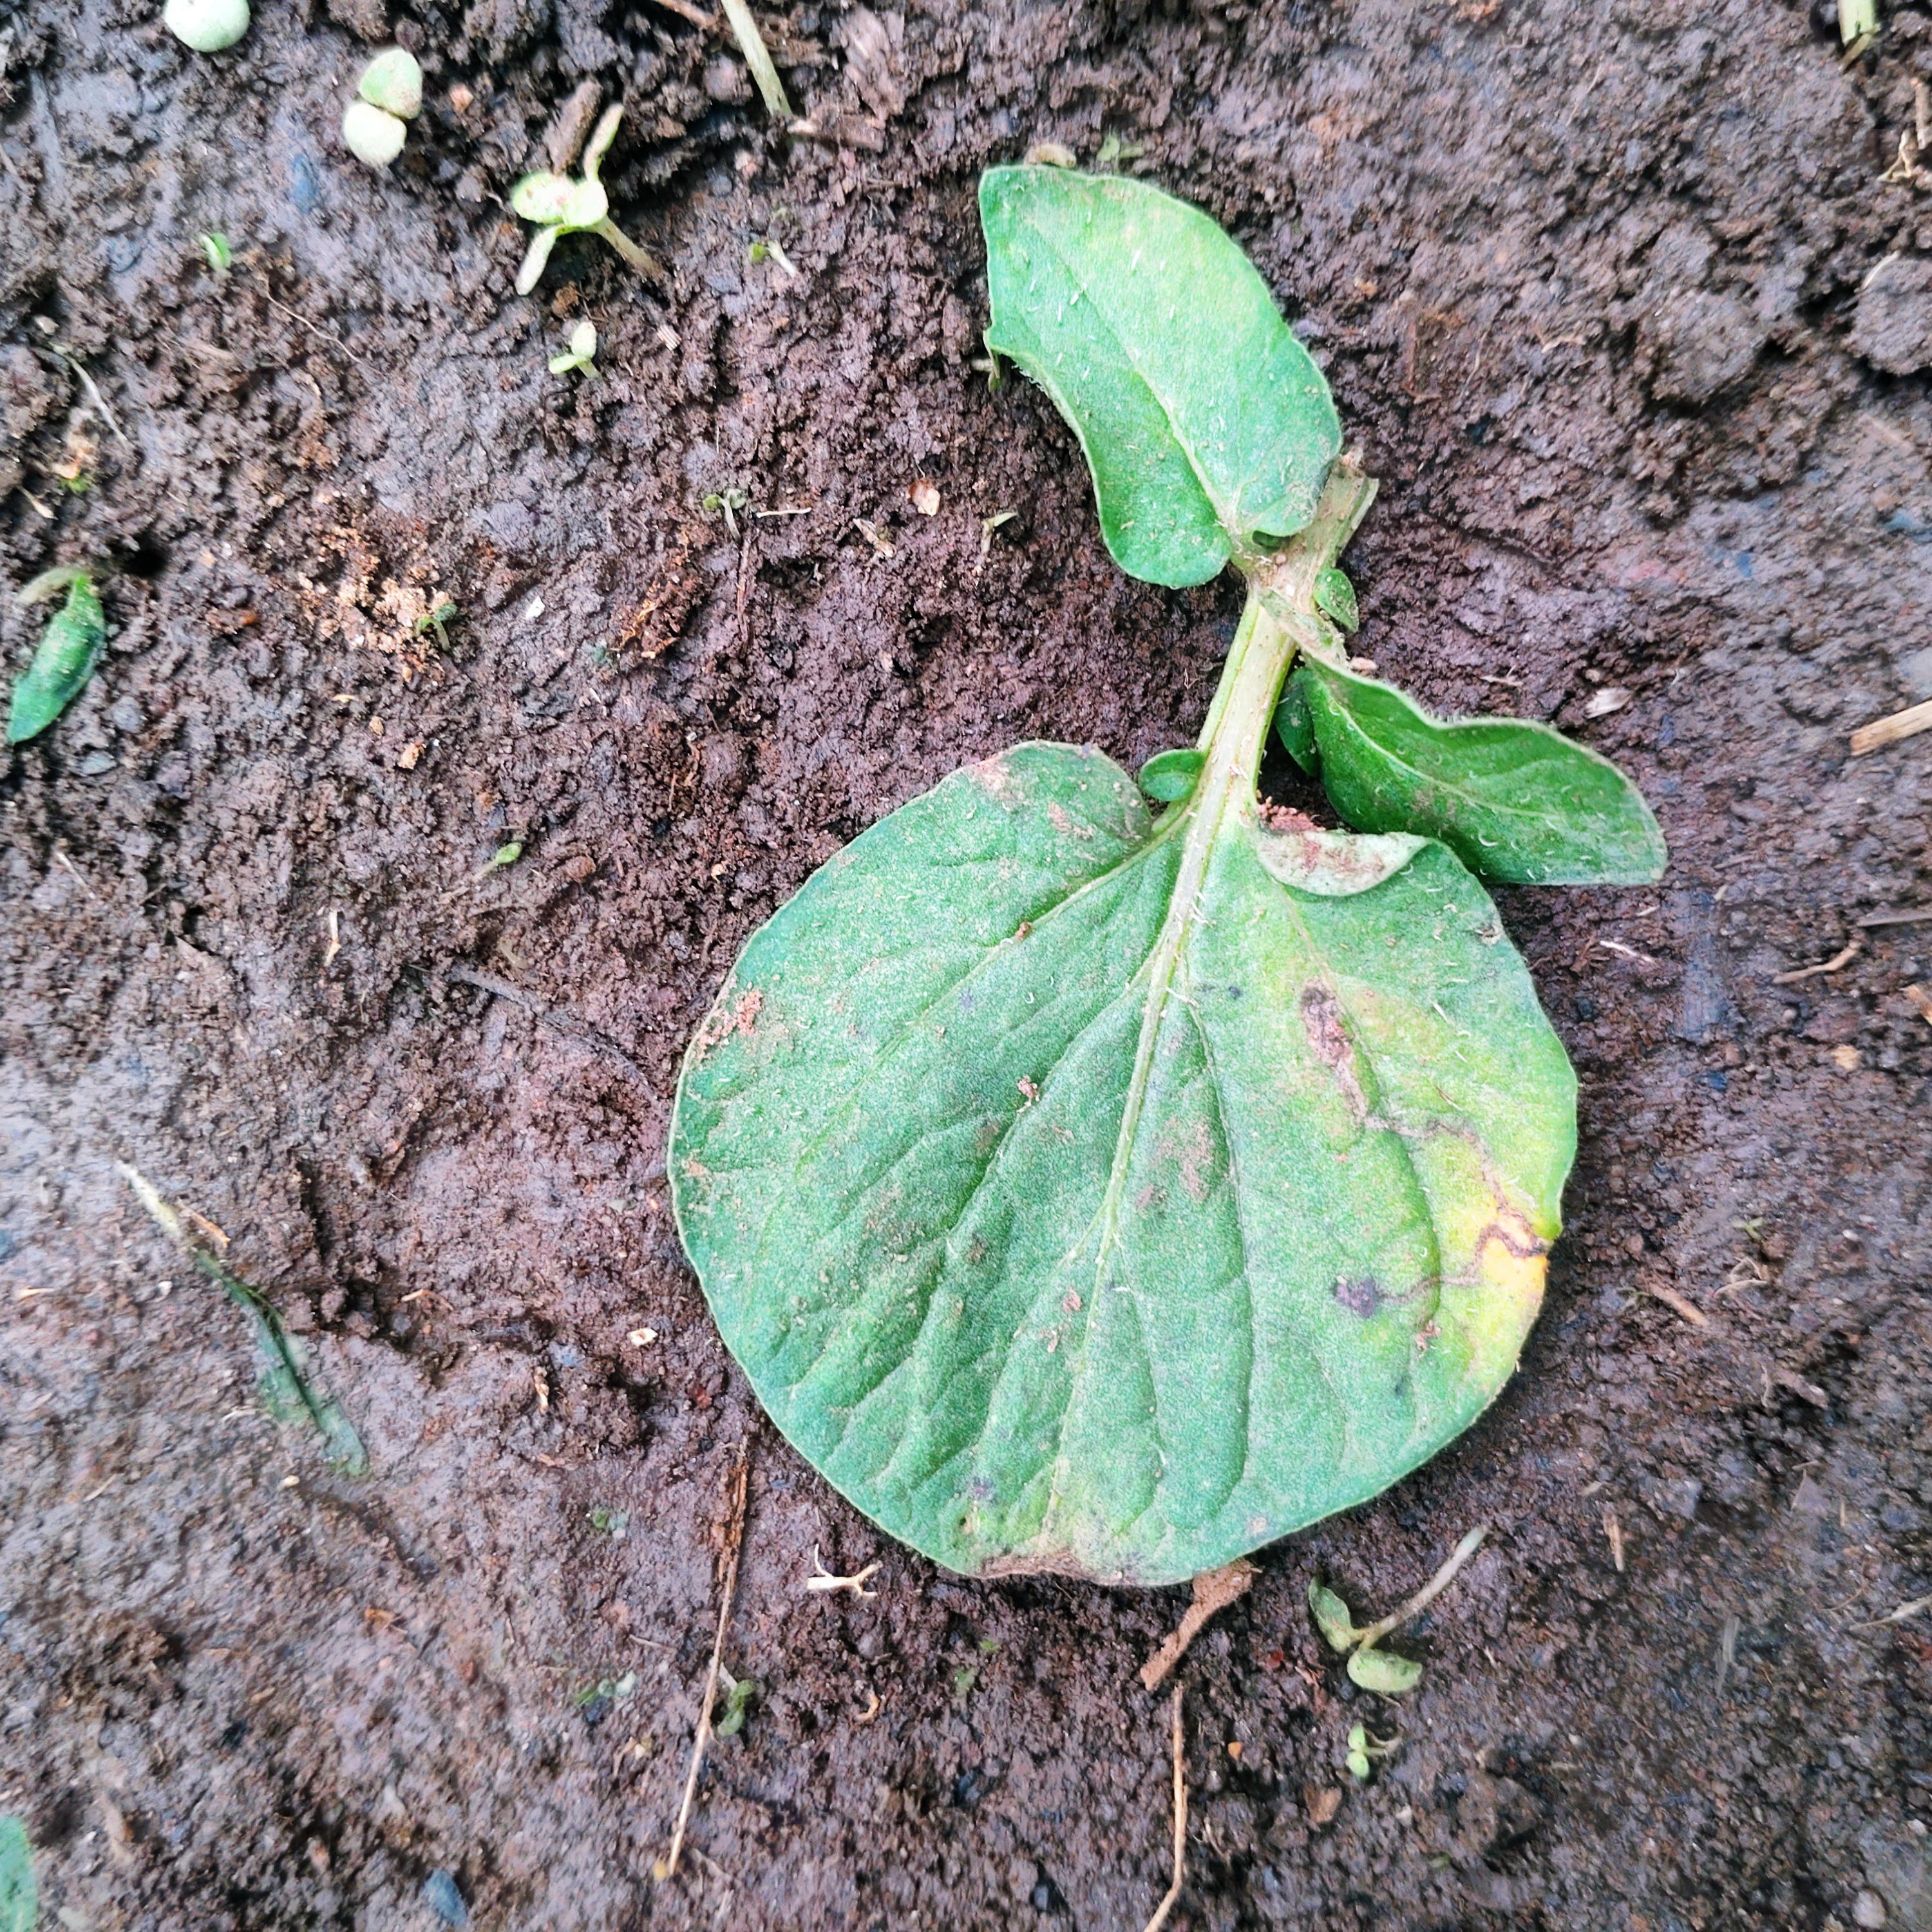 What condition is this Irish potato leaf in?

late blight
